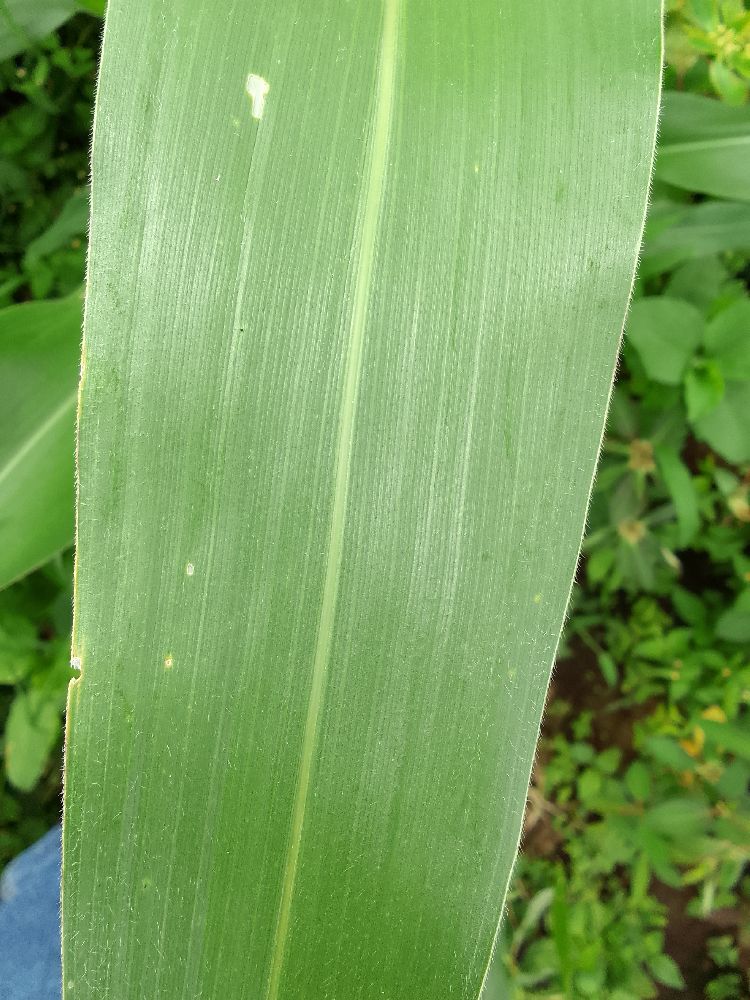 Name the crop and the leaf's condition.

maize, healthy
